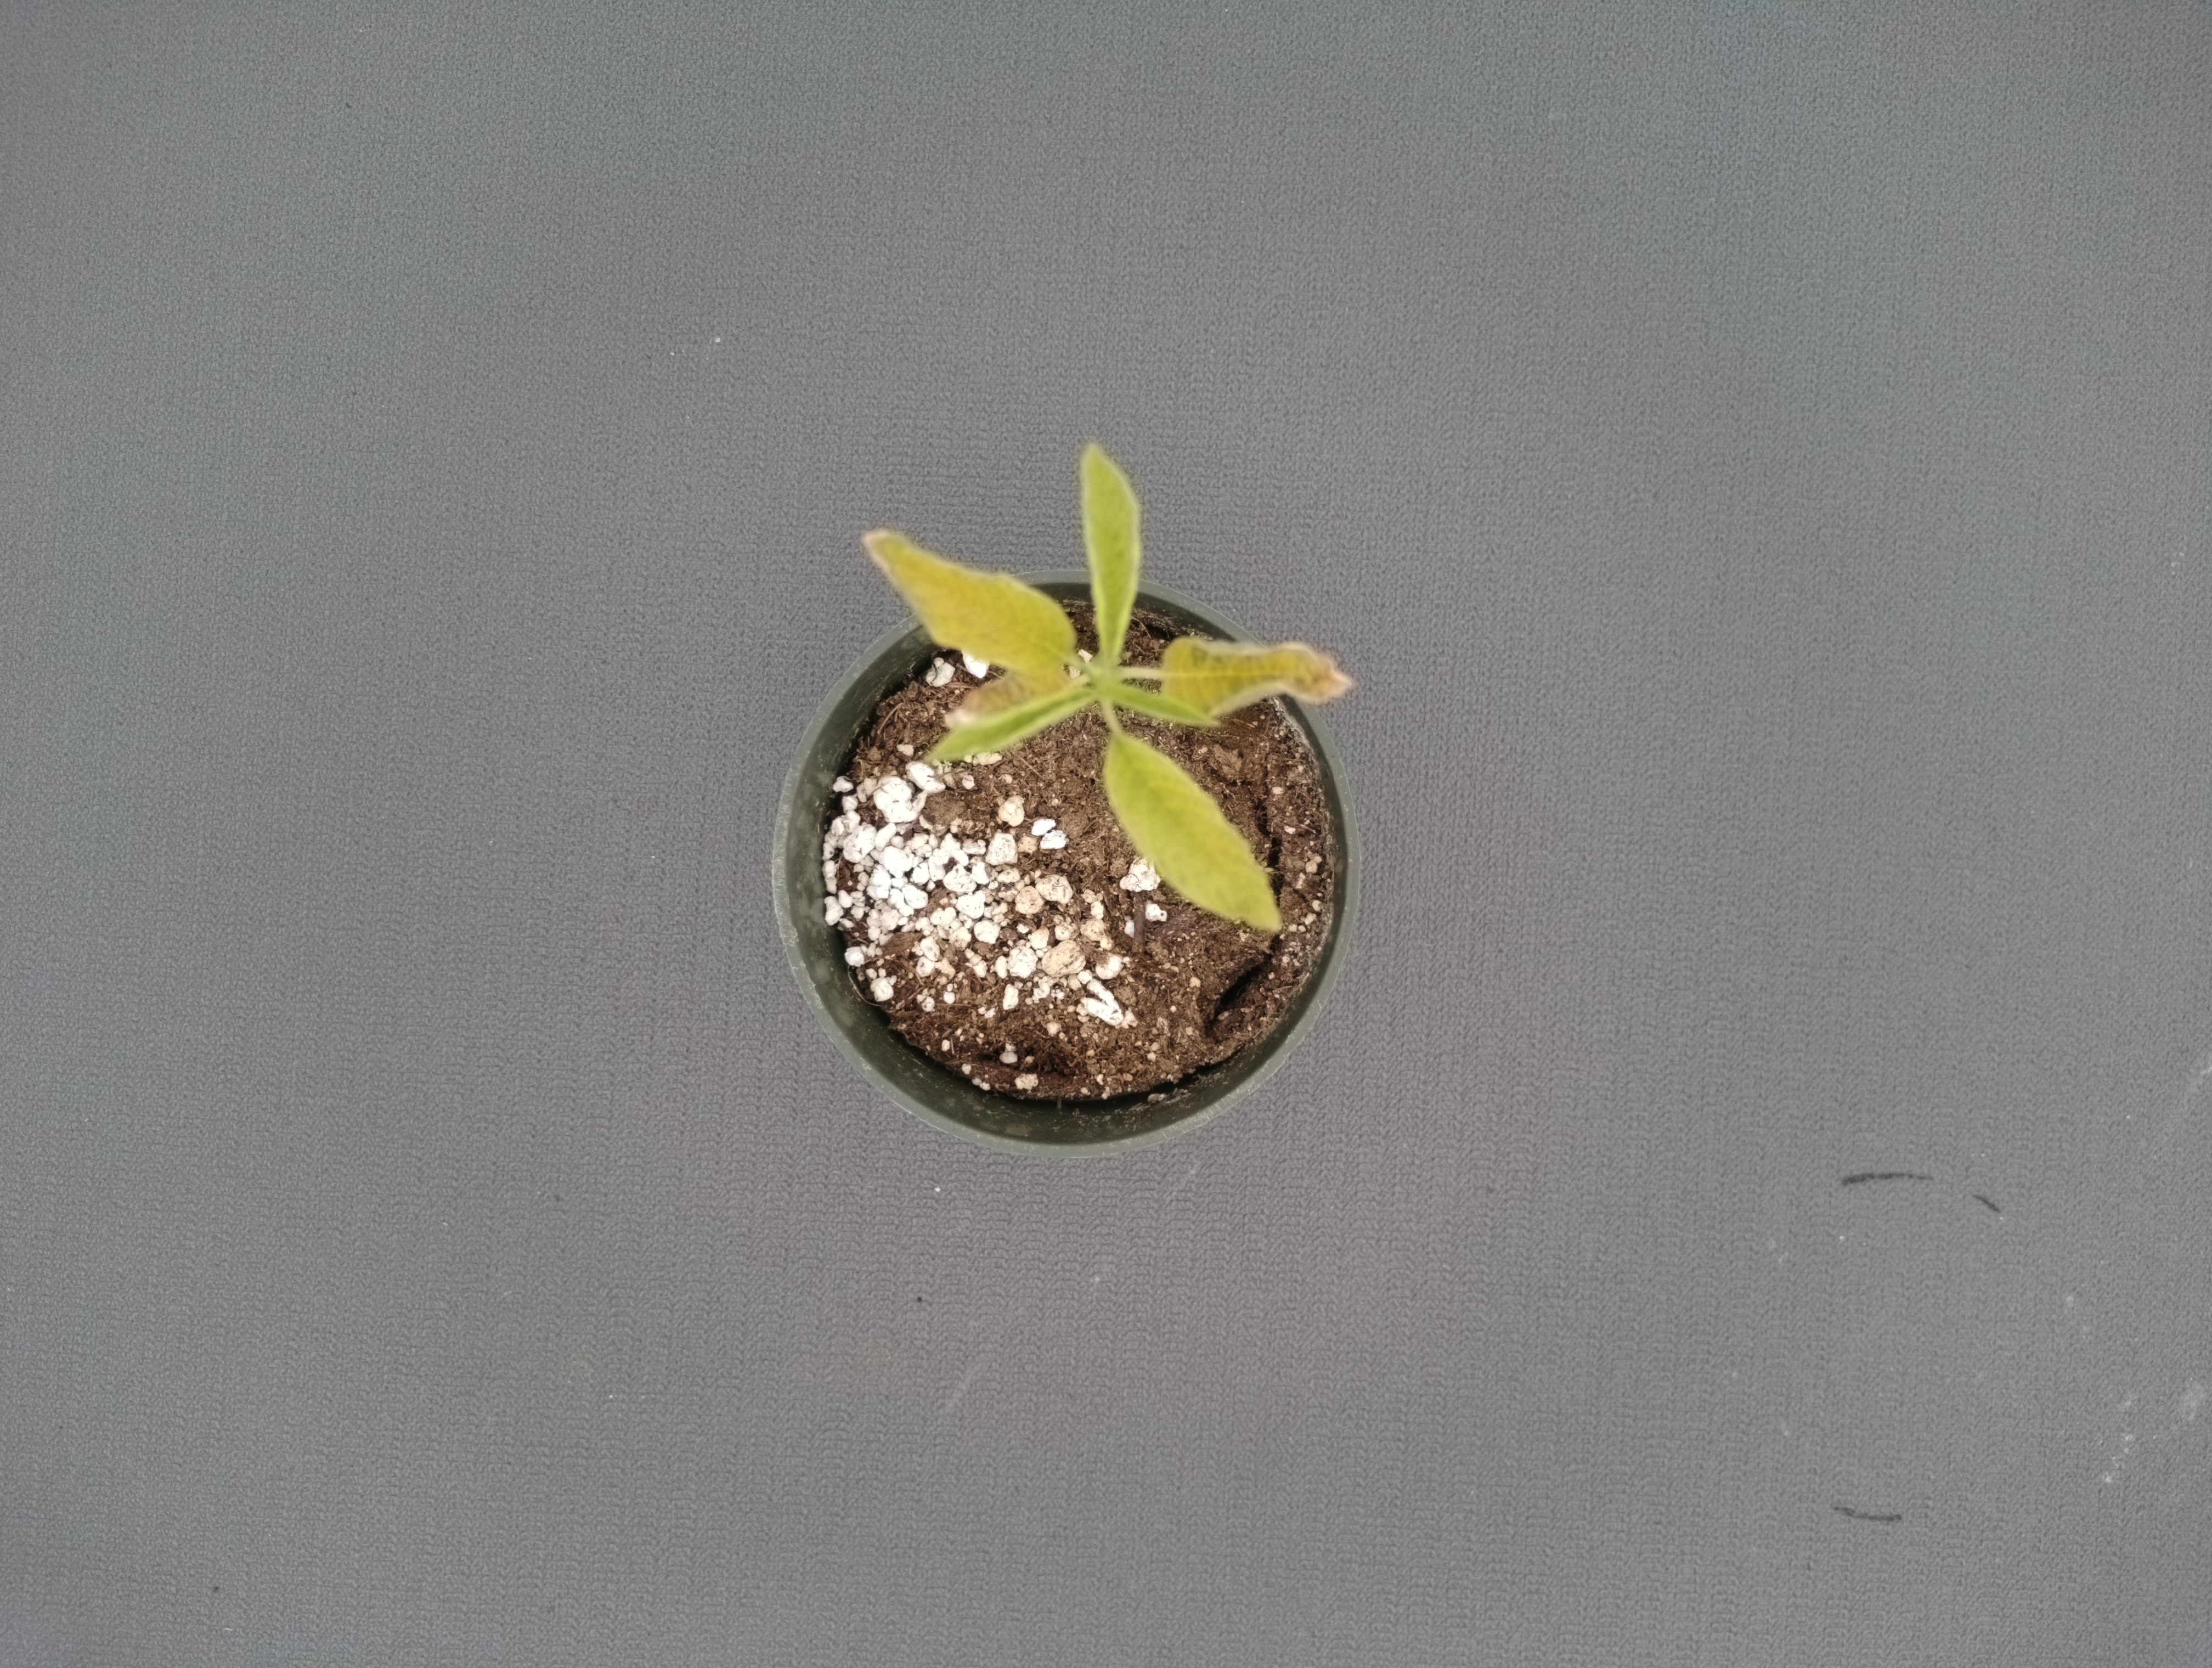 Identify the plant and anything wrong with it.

waterhemp, chlorosis necrosis
